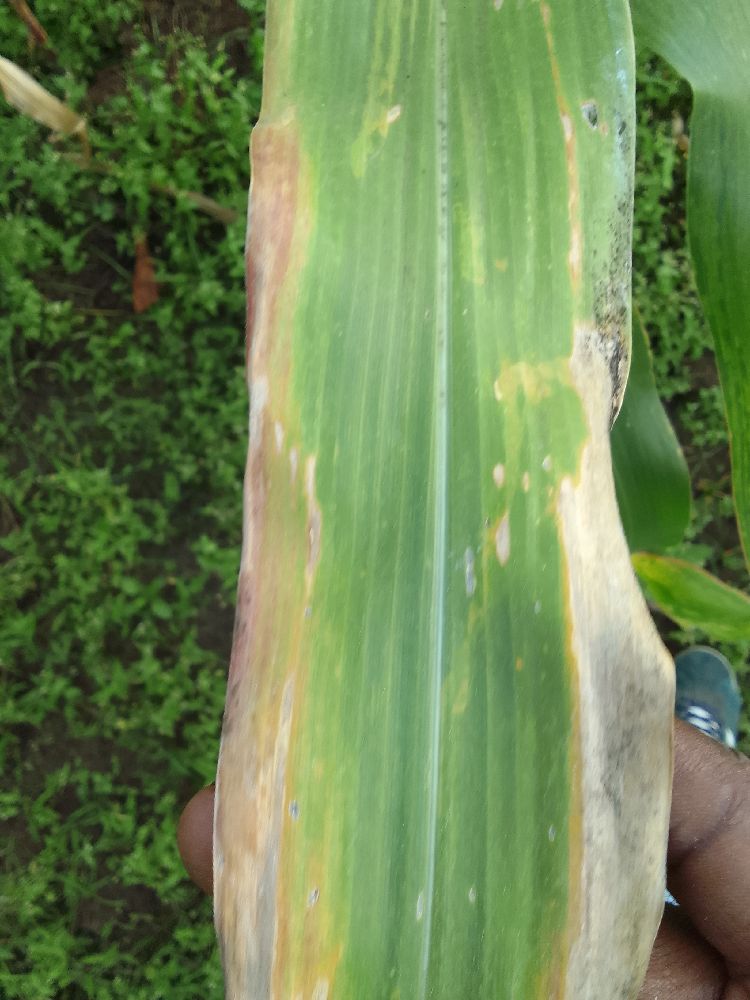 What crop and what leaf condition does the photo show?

maize, maize lethal necrosis
